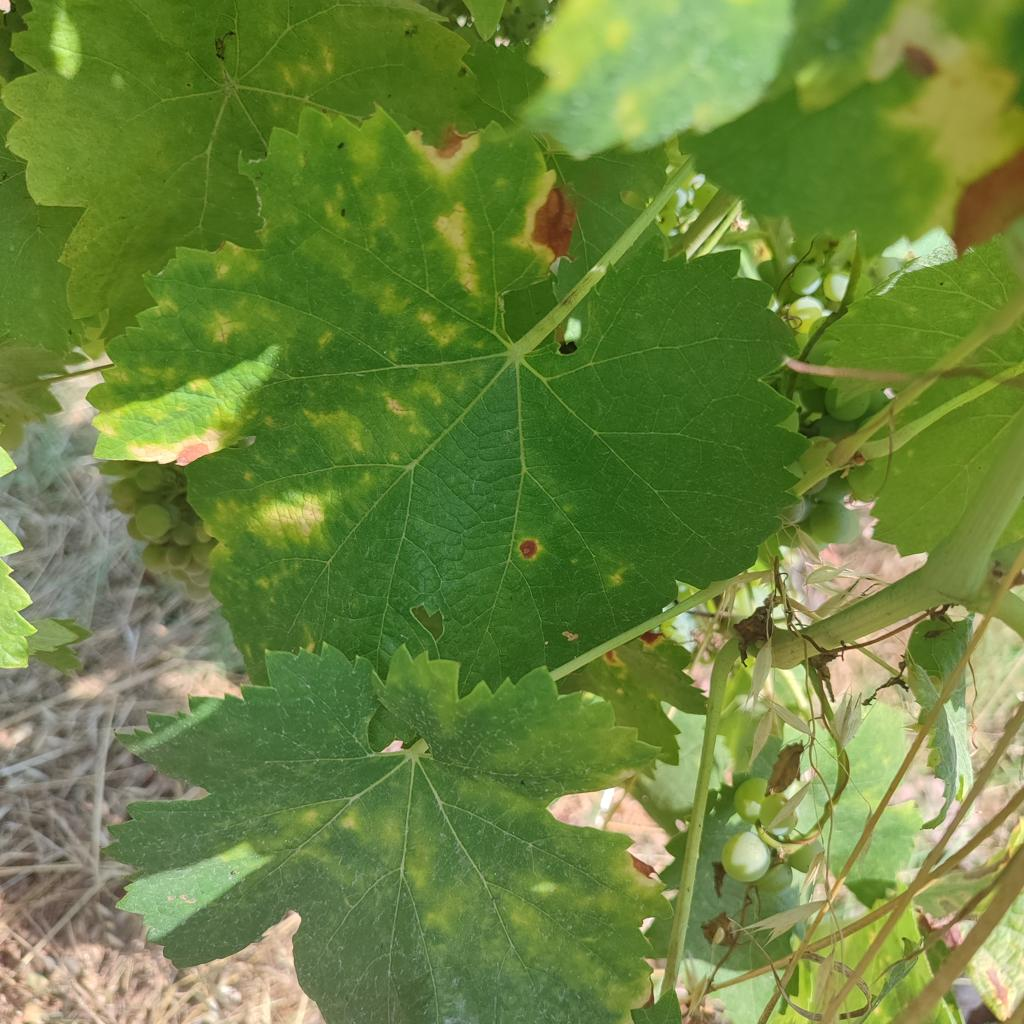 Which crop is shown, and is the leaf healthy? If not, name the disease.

grapevine, esca complex
